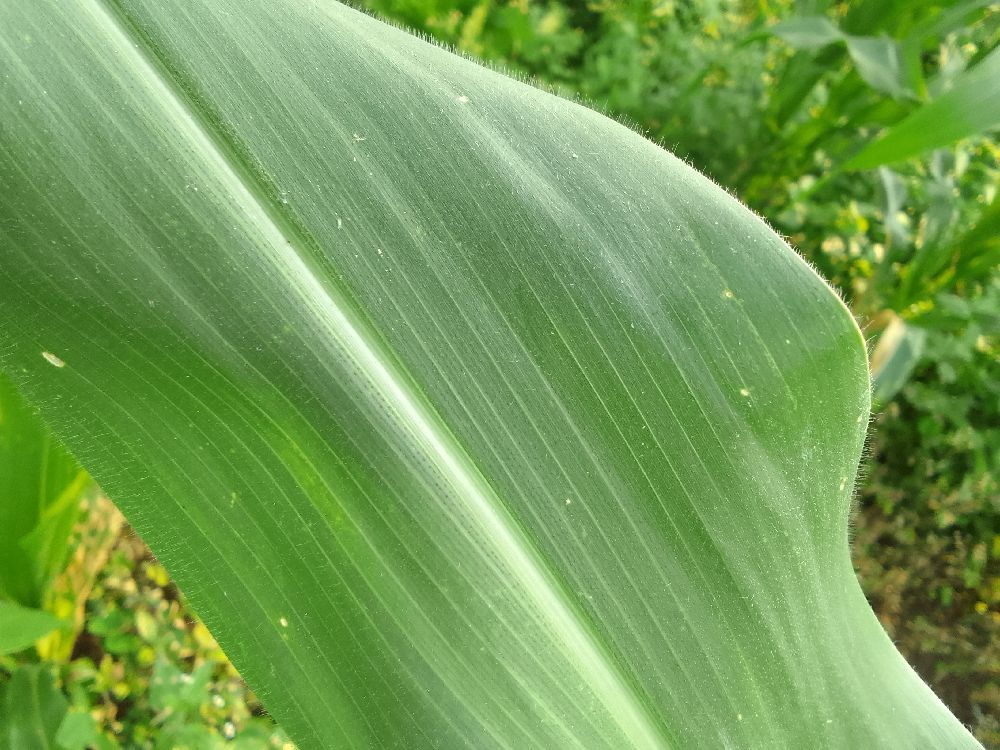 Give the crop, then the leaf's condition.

maize, healthy
